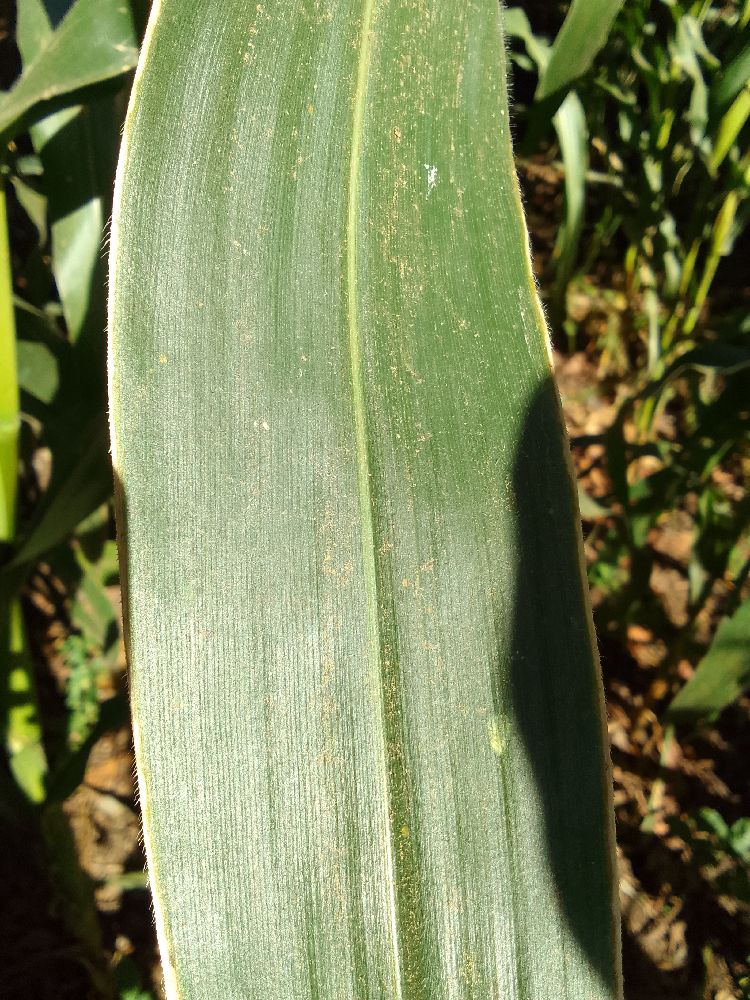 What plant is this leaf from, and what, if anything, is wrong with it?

maize, healthy
